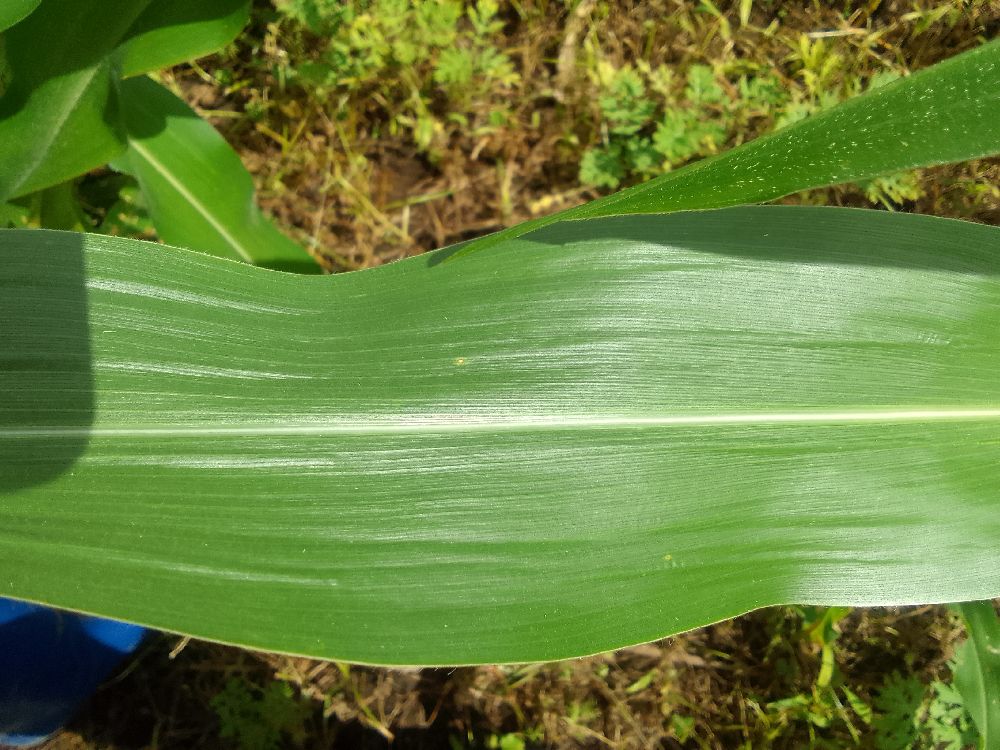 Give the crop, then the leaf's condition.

maize, healthy
